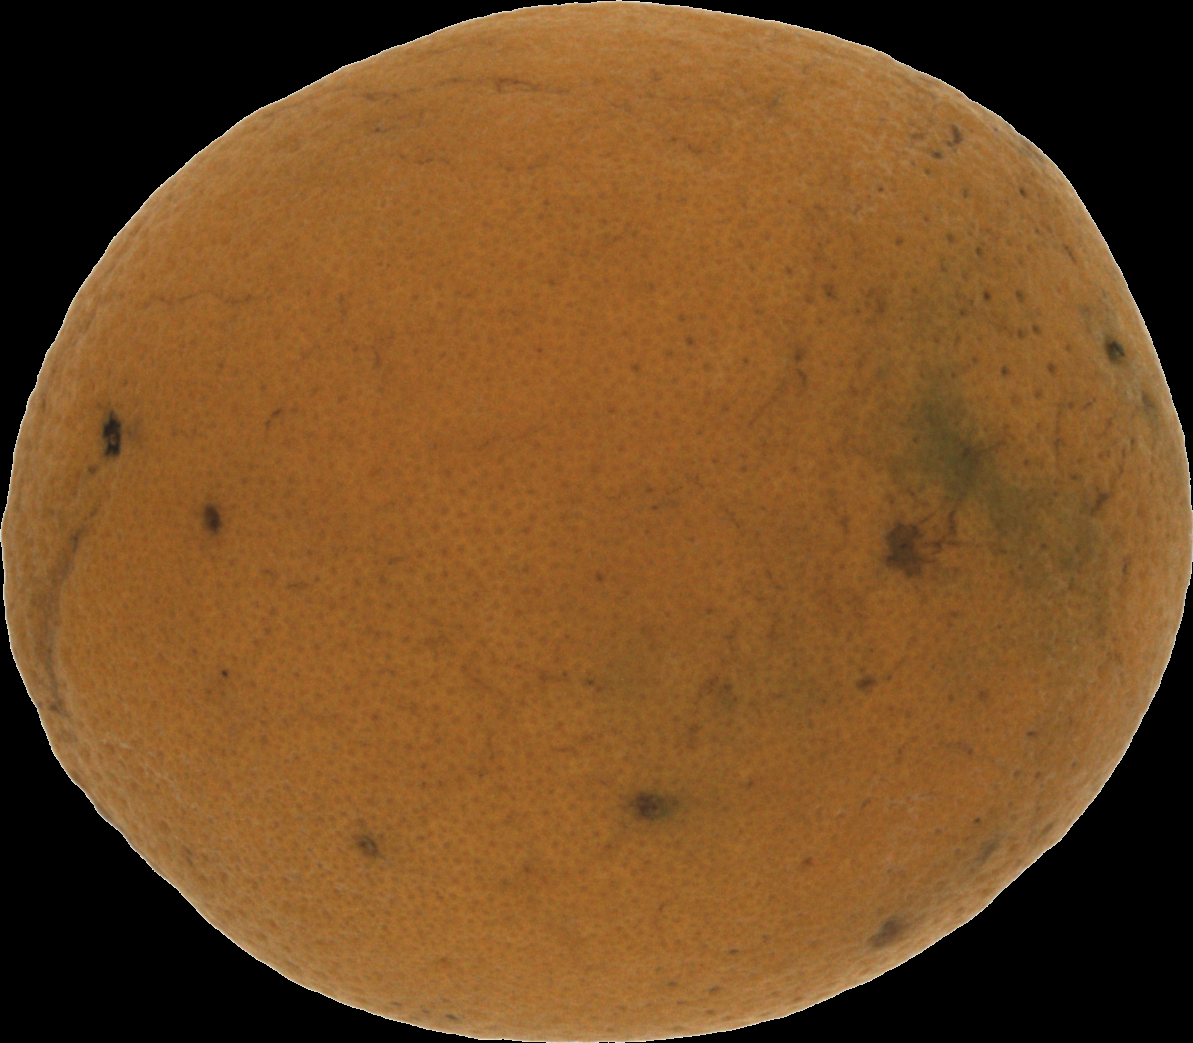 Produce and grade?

orange, bad
